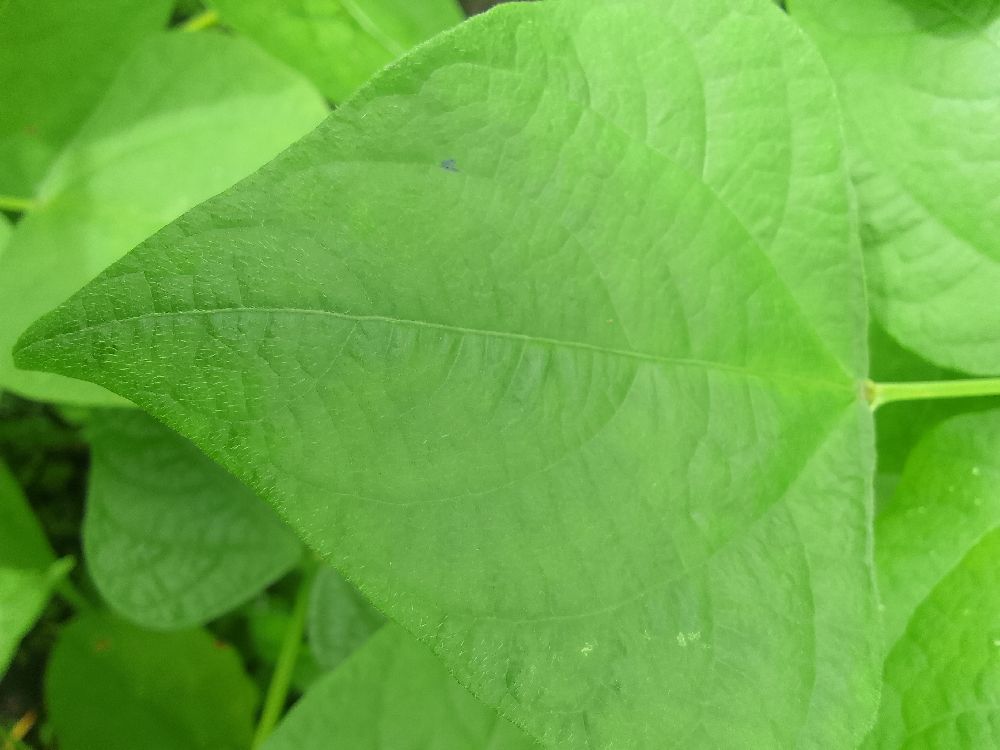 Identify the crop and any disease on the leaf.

common bean, healthy
